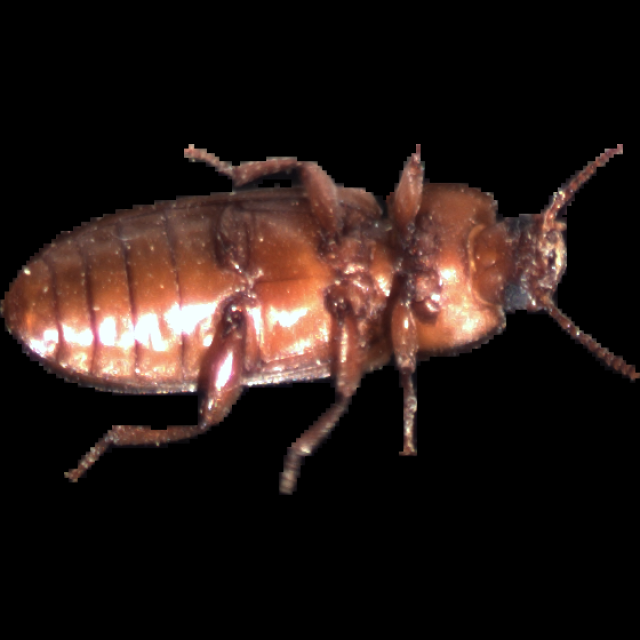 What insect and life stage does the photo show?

mealworm beetle
